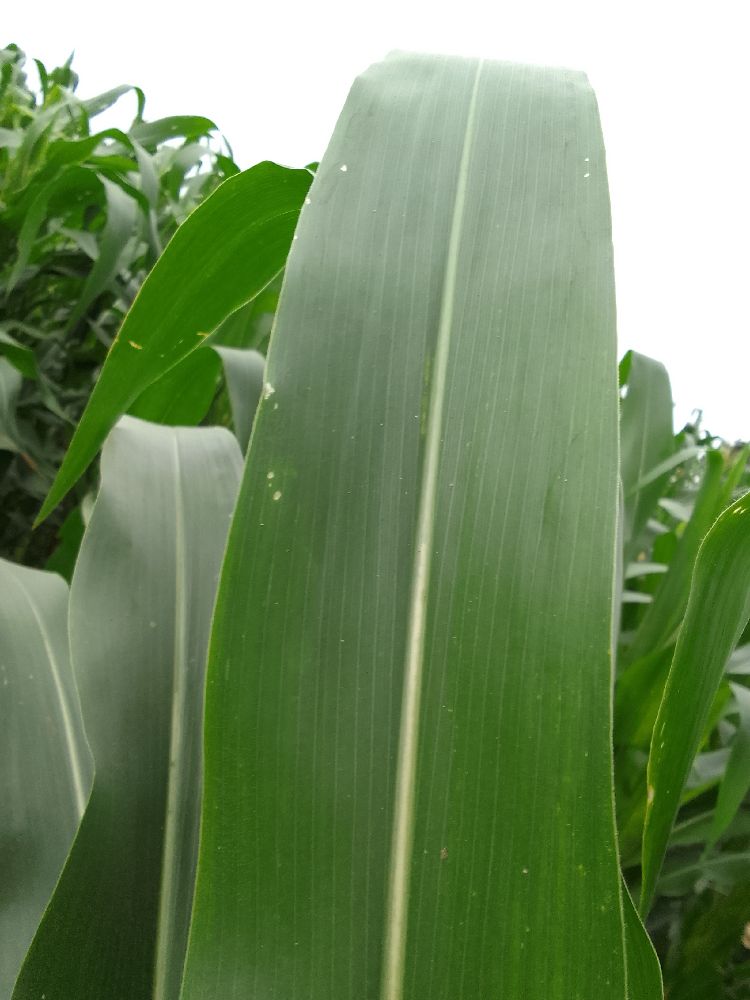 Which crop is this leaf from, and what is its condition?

maize, healthy
